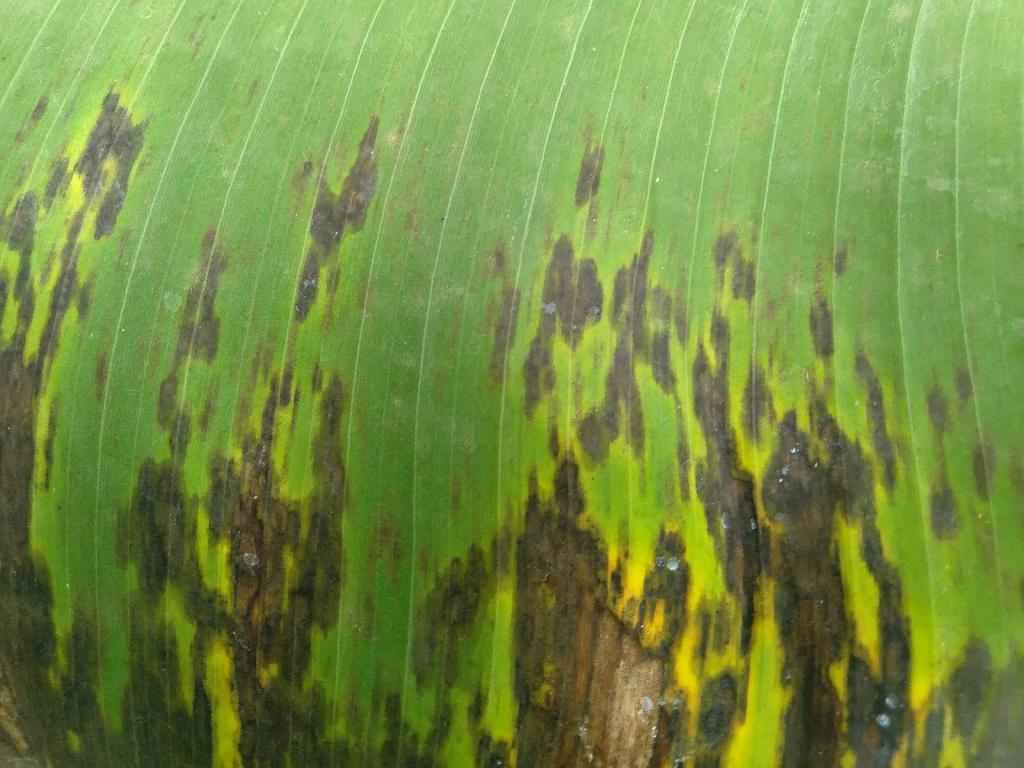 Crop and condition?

banana, black sigatoka
